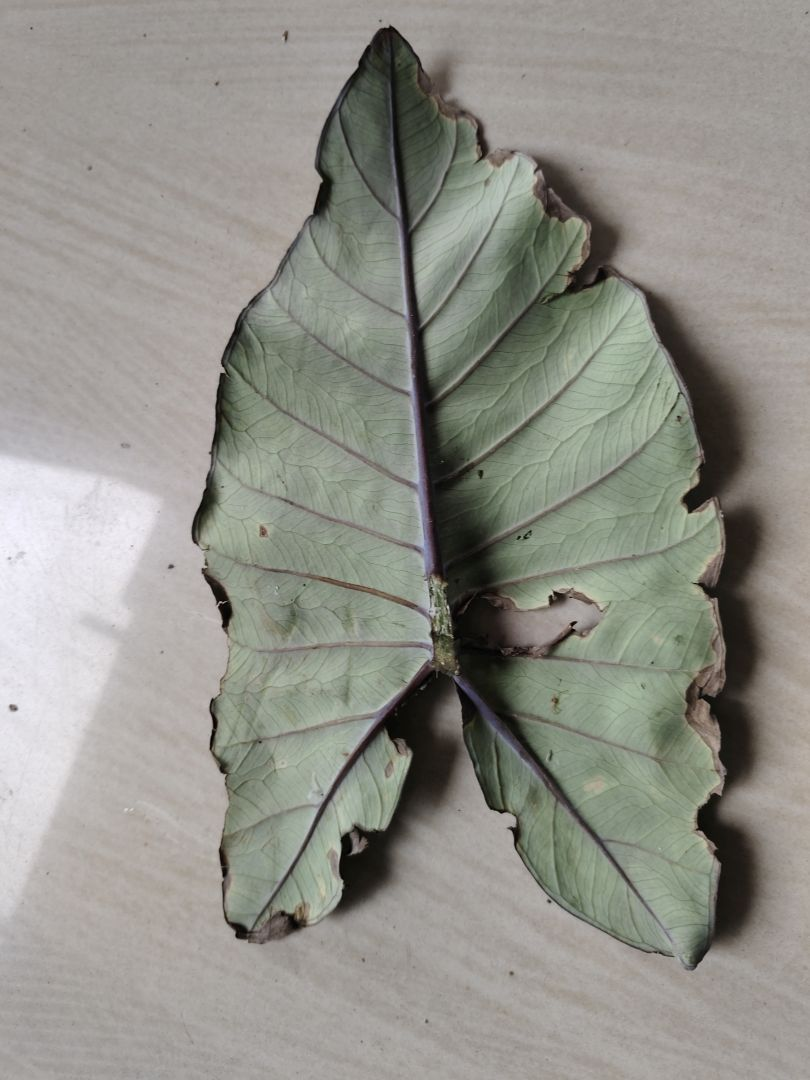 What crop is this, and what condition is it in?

taro, leaf blight
